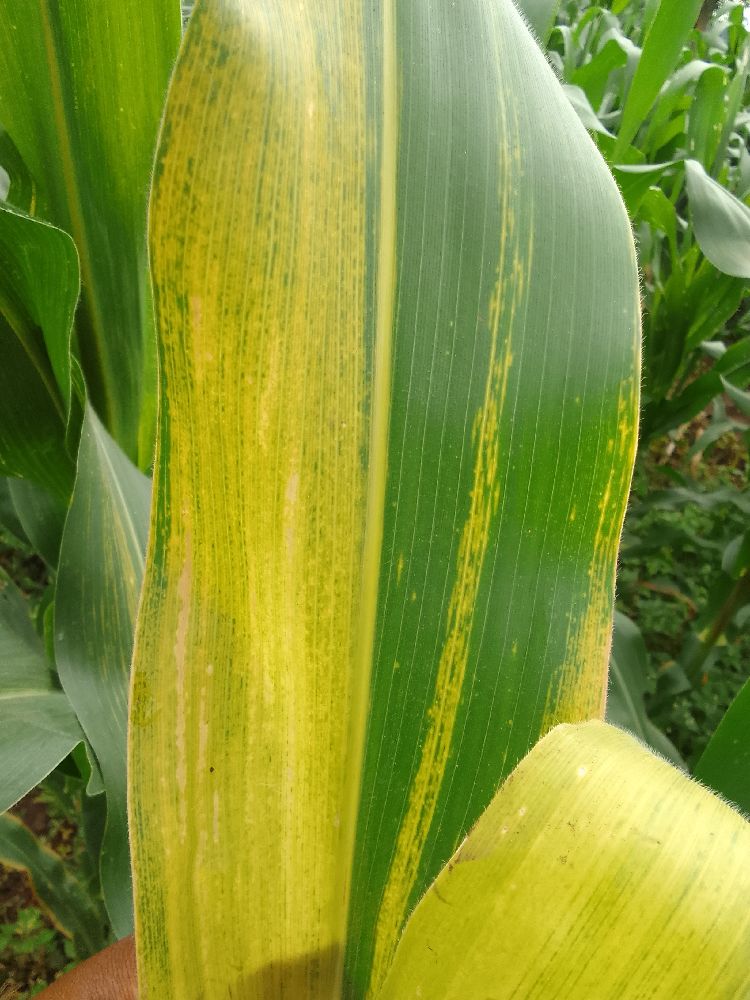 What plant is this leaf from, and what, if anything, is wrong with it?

maize, maize lethal necrosis
